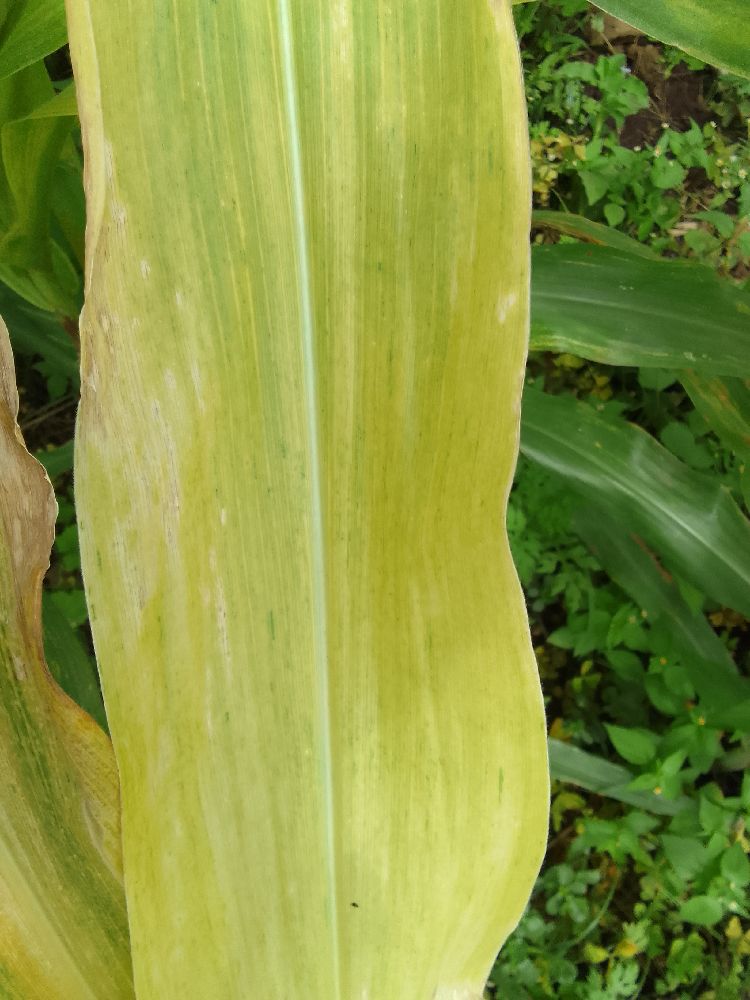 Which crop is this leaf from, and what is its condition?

maize, maize lethal necrosis
